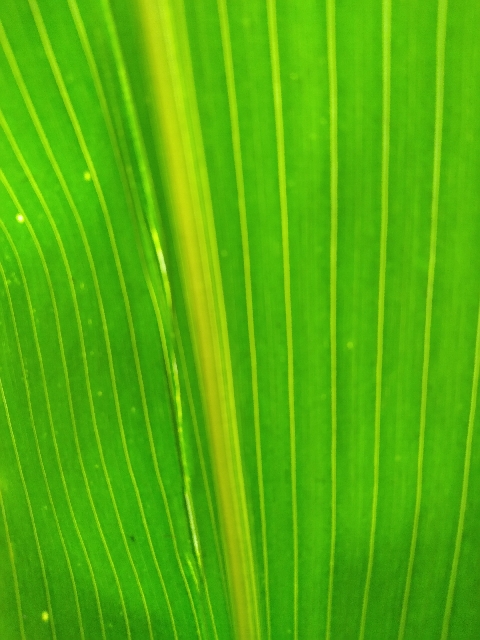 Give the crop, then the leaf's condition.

maize, healthy
